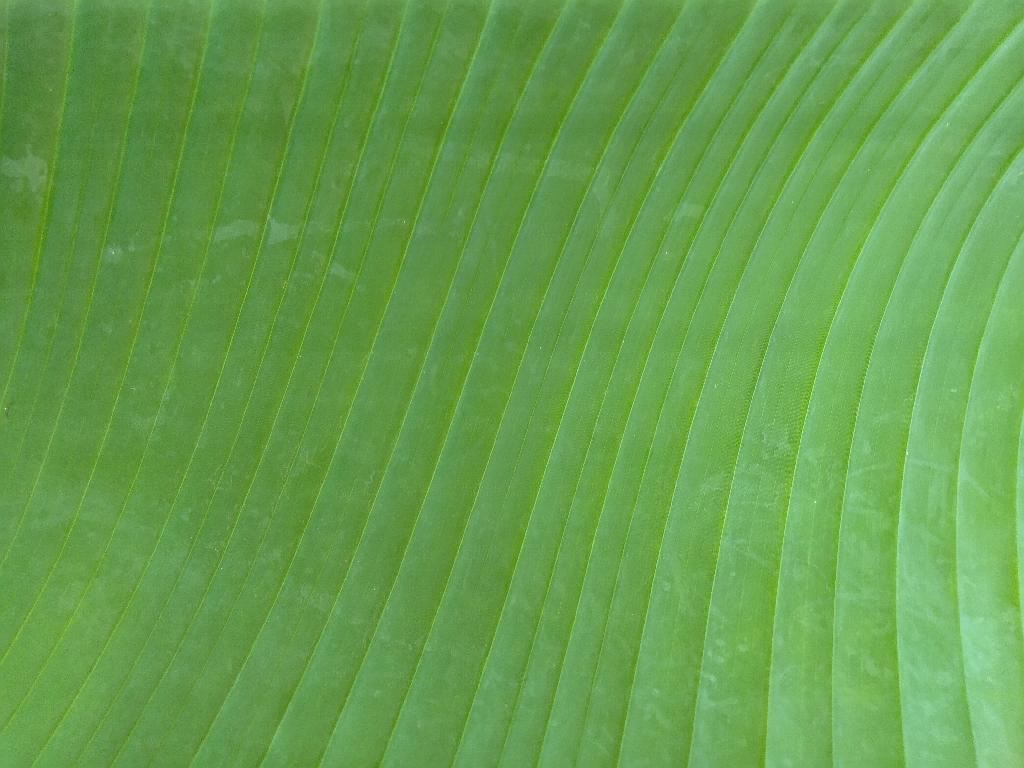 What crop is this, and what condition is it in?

banana, healthy
